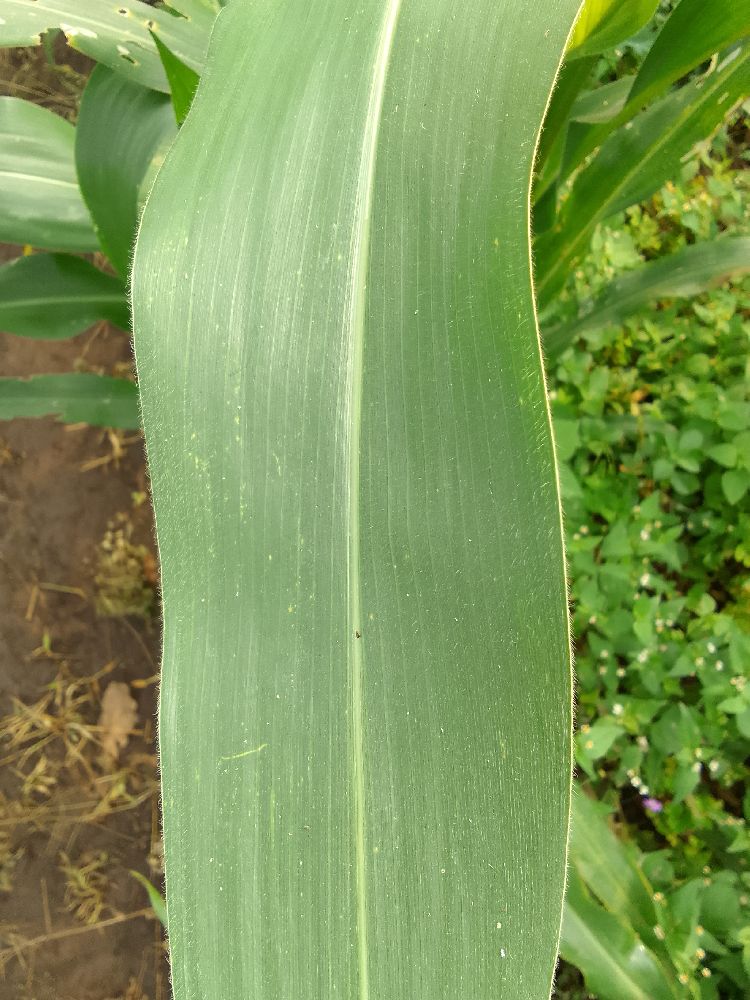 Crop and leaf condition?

maize, healthy
